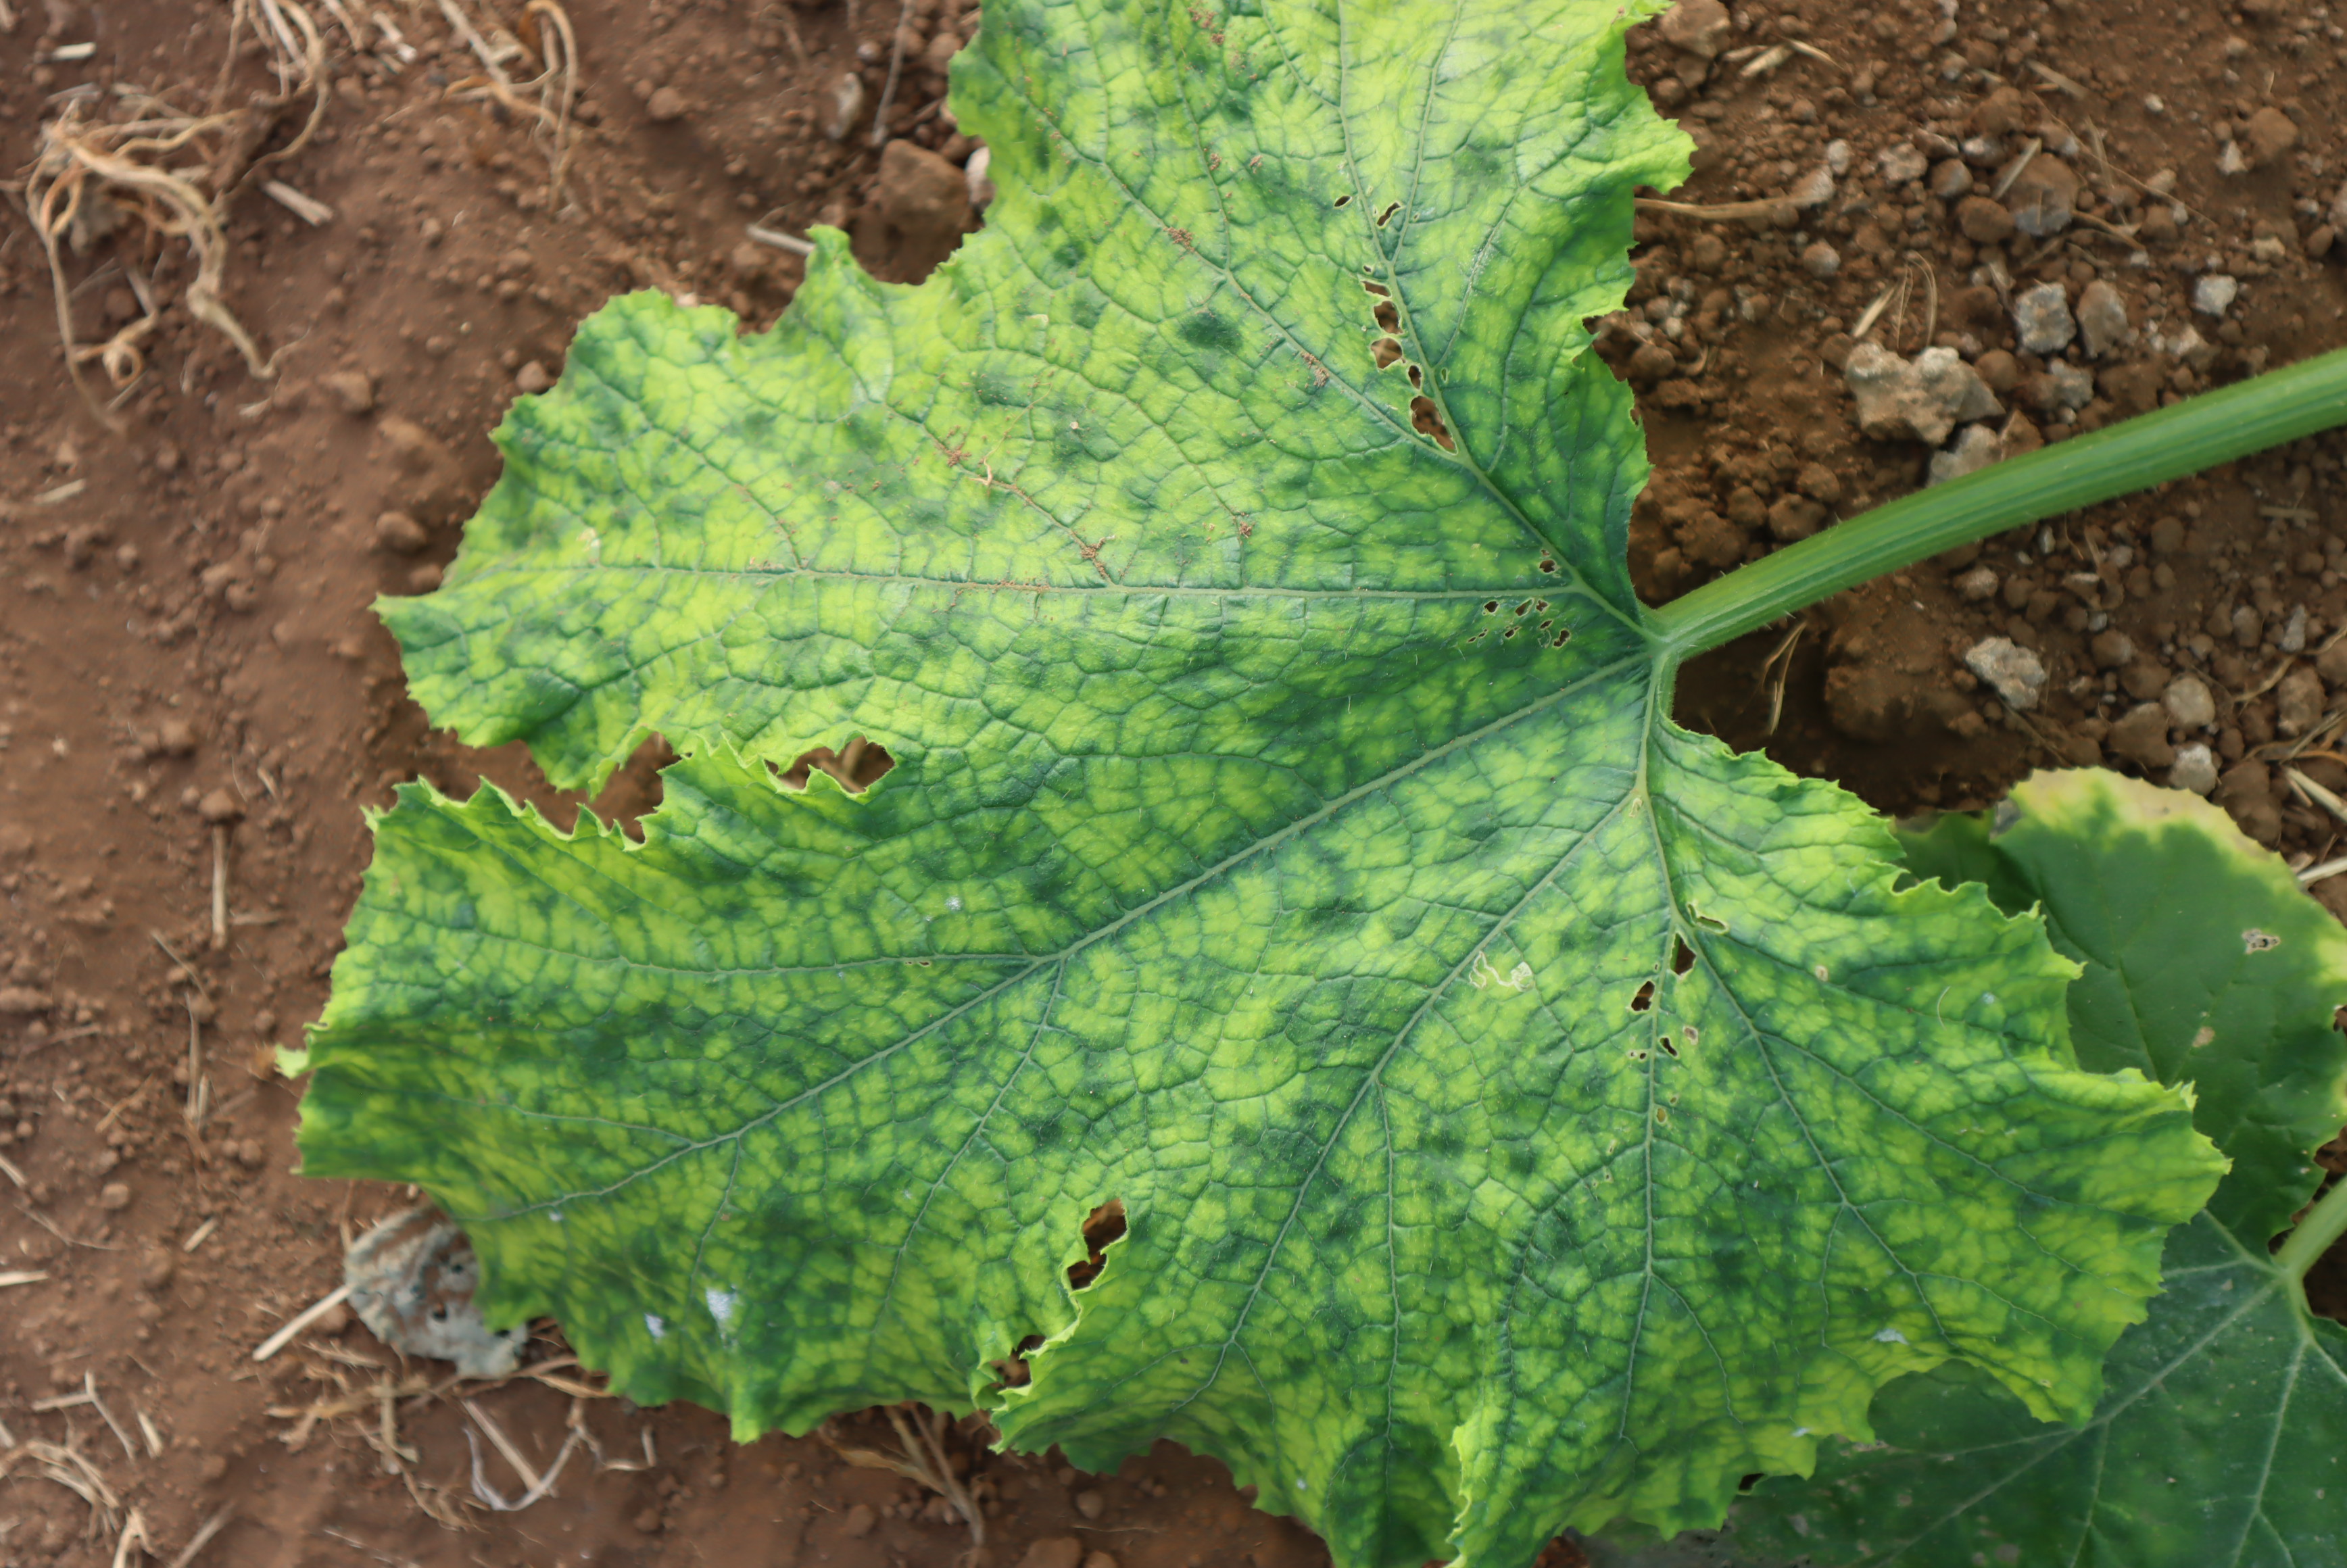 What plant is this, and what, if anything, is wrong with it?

zucchini, virosis
